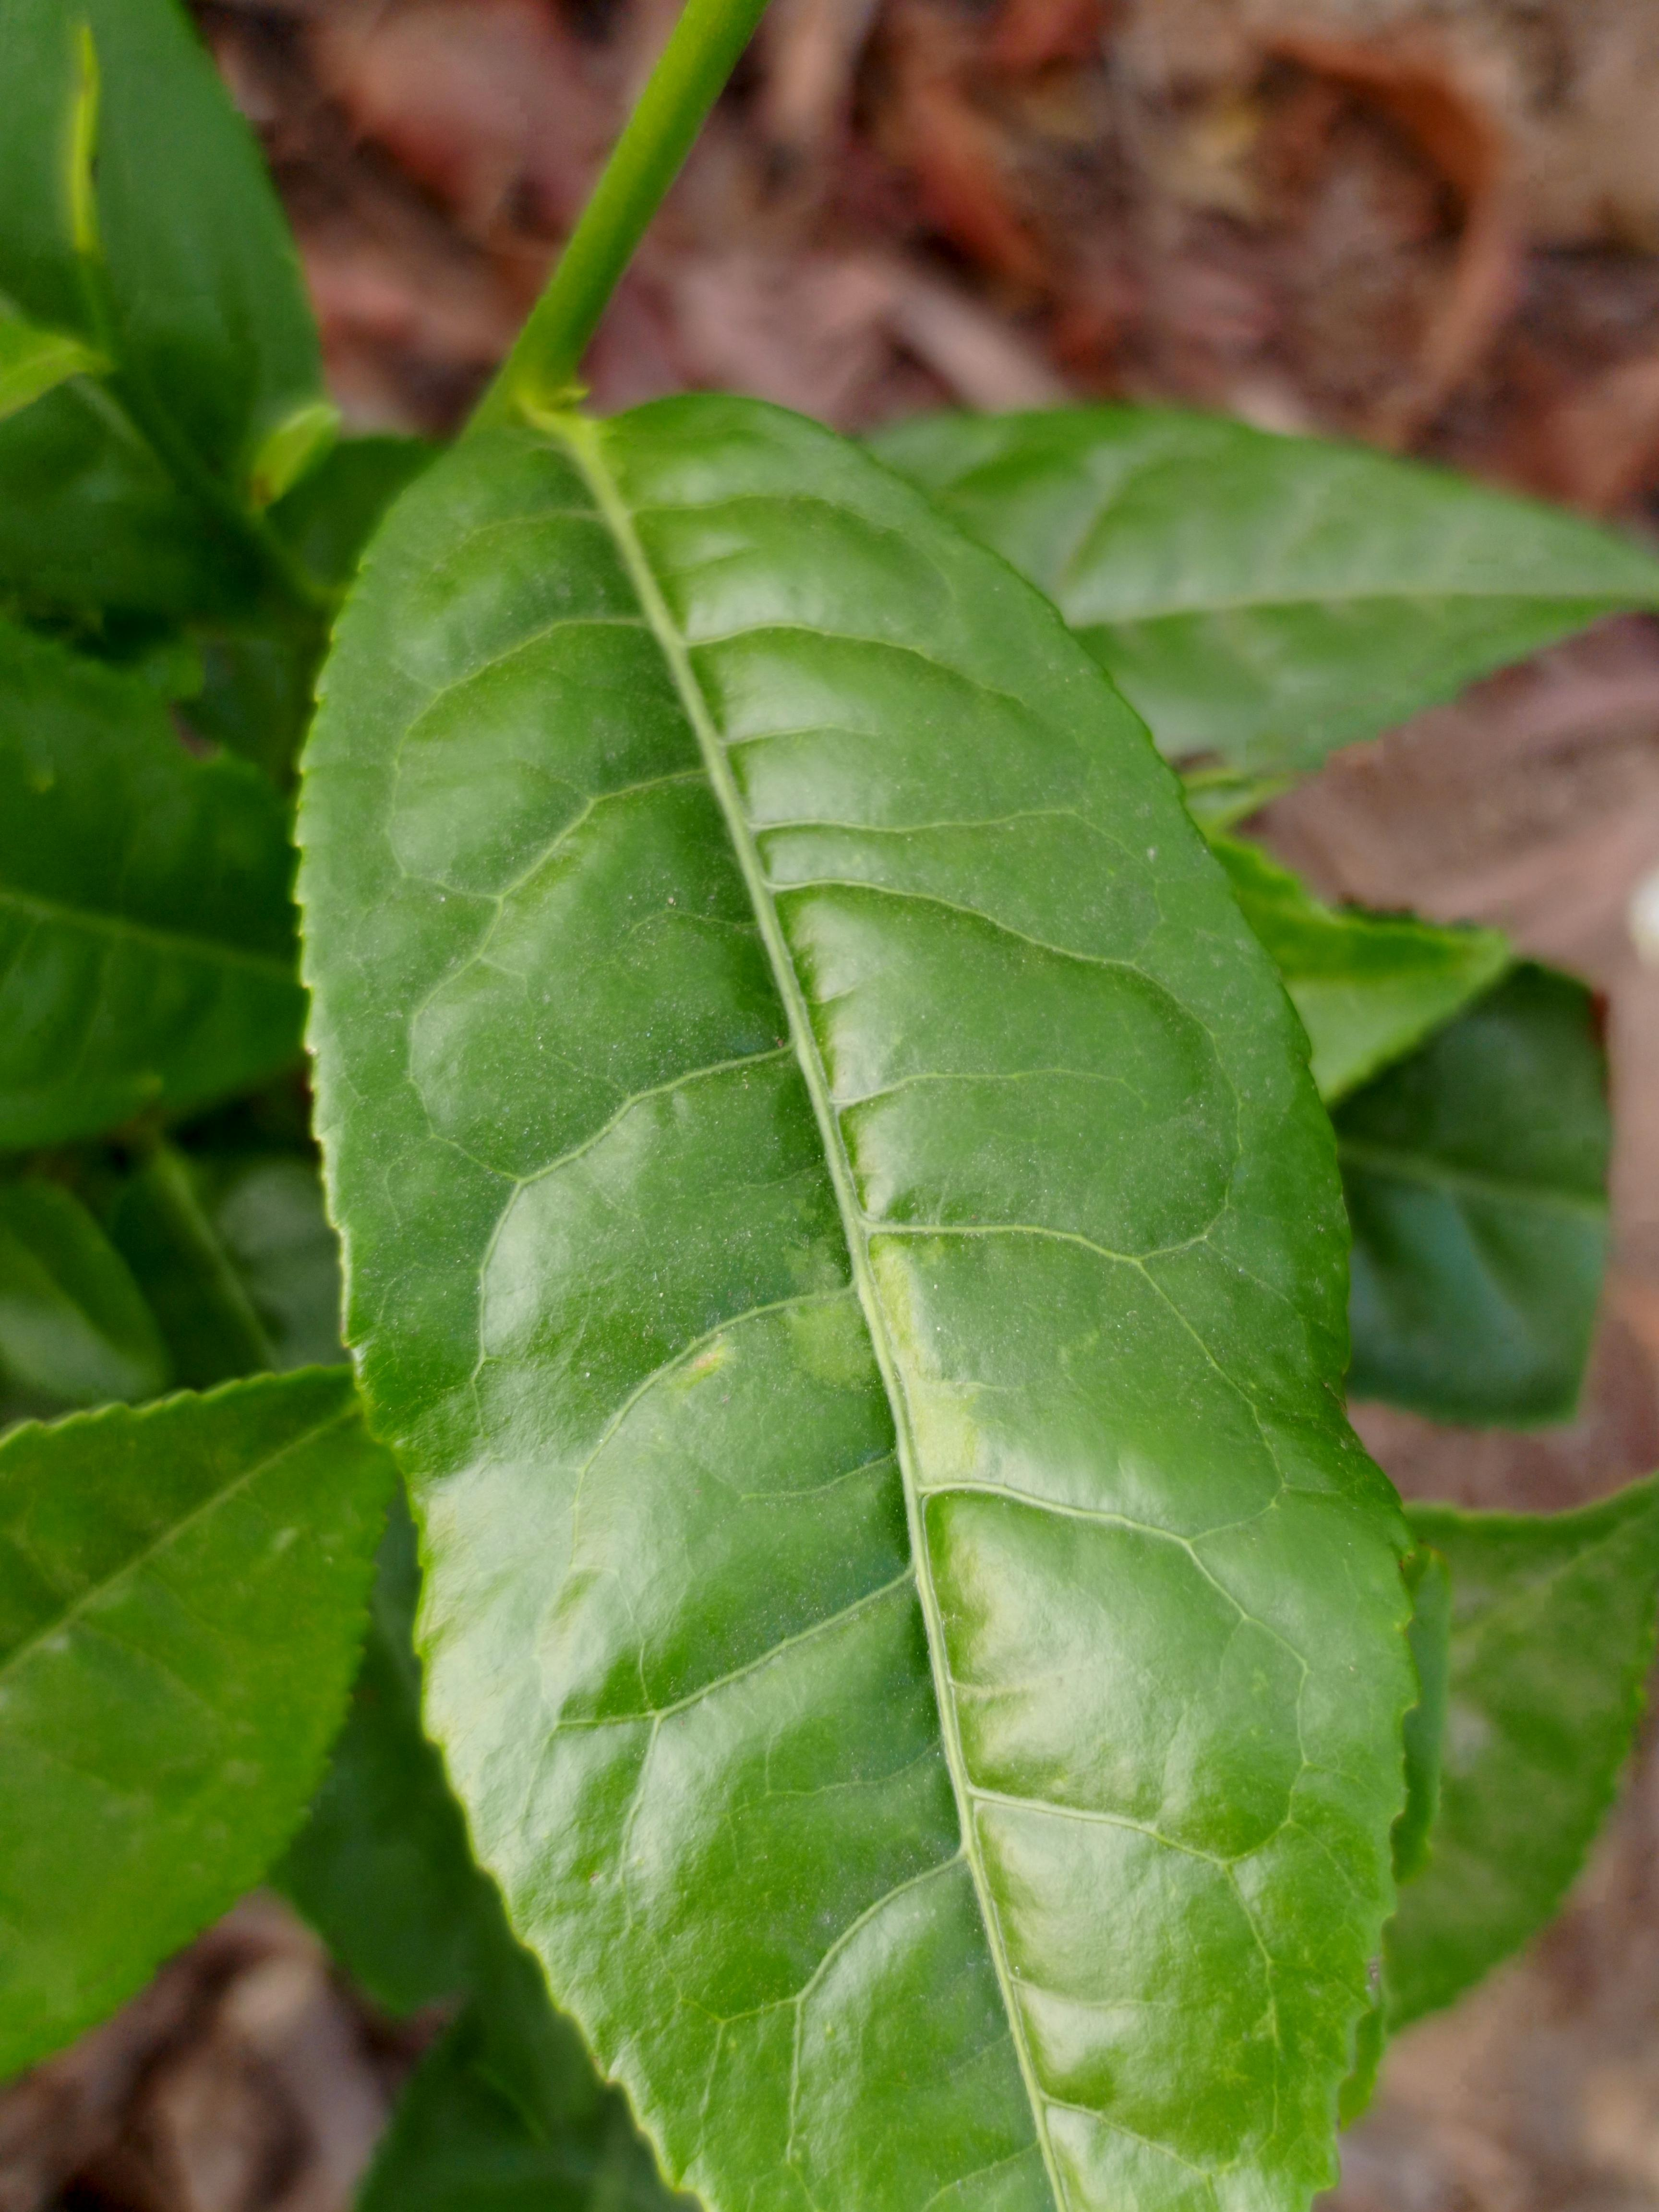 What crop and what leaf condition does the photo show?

tea, healthy leaf
